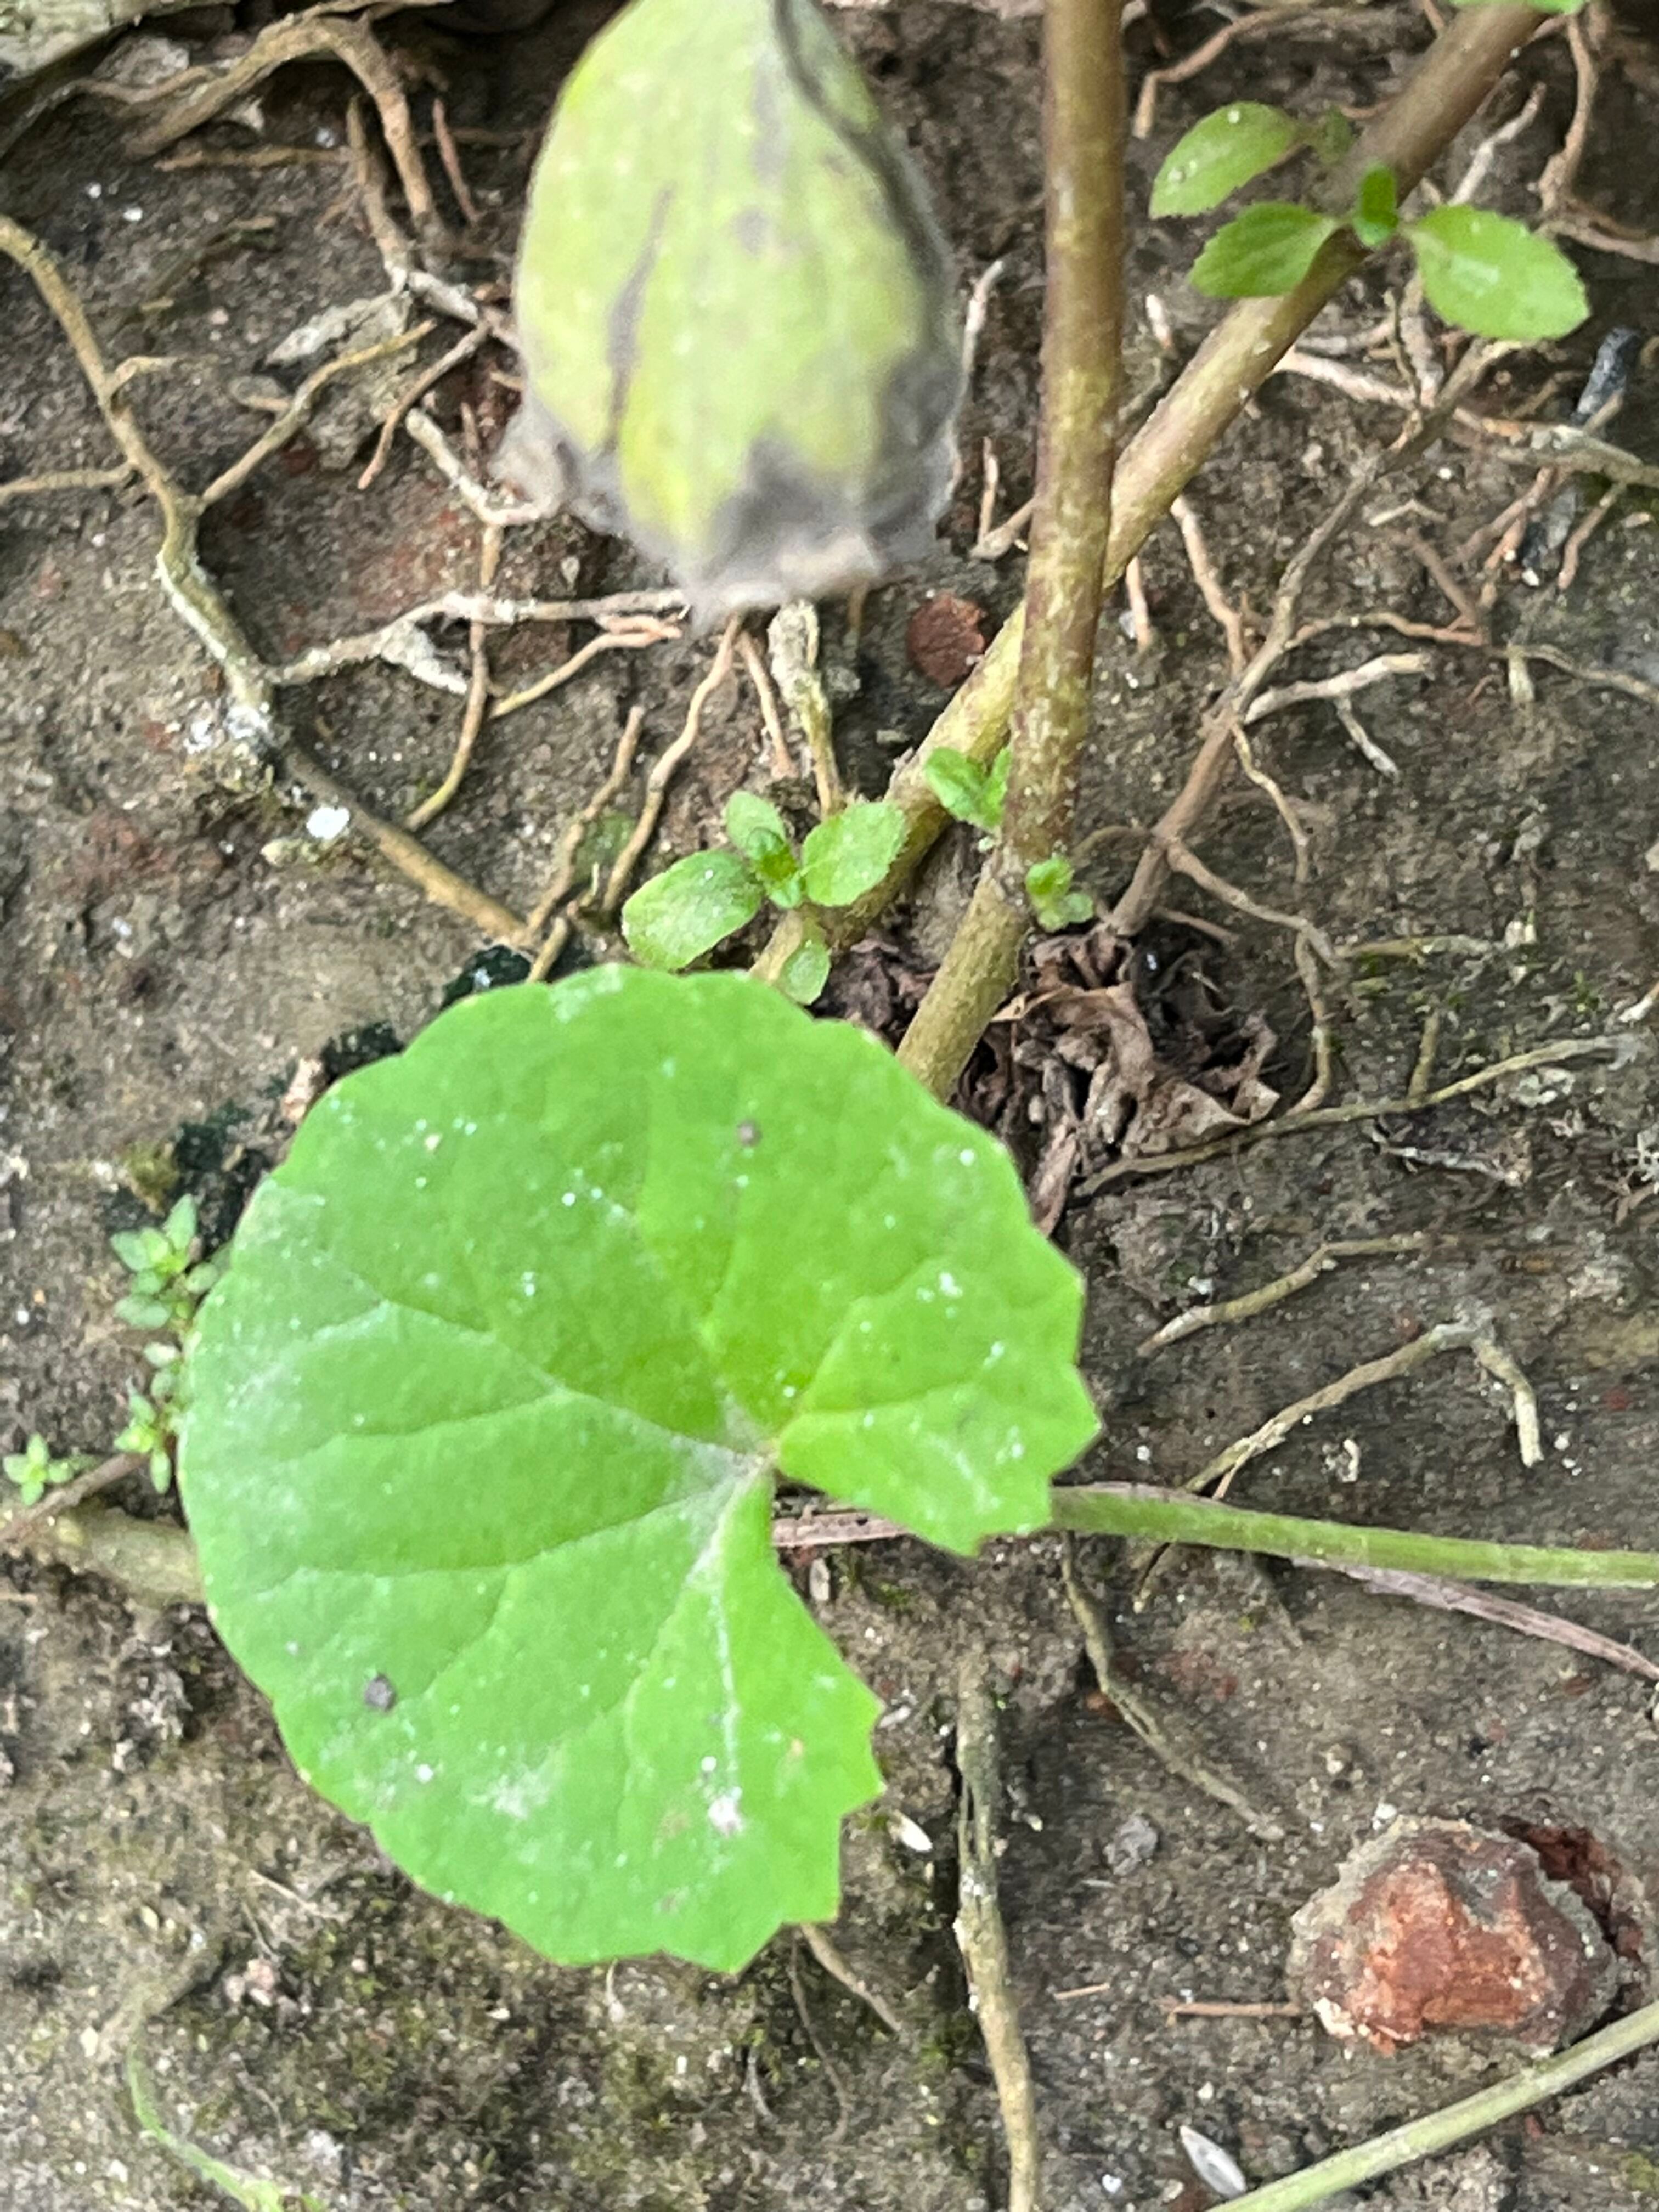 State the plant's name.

thankuni
